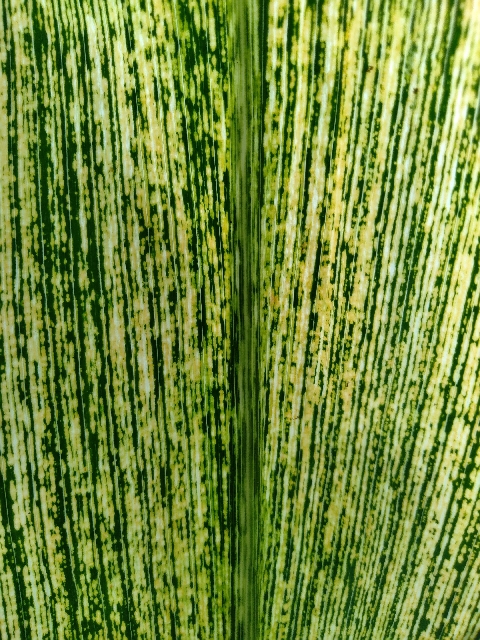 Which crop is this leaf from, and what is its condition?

maize, maize streak virus
